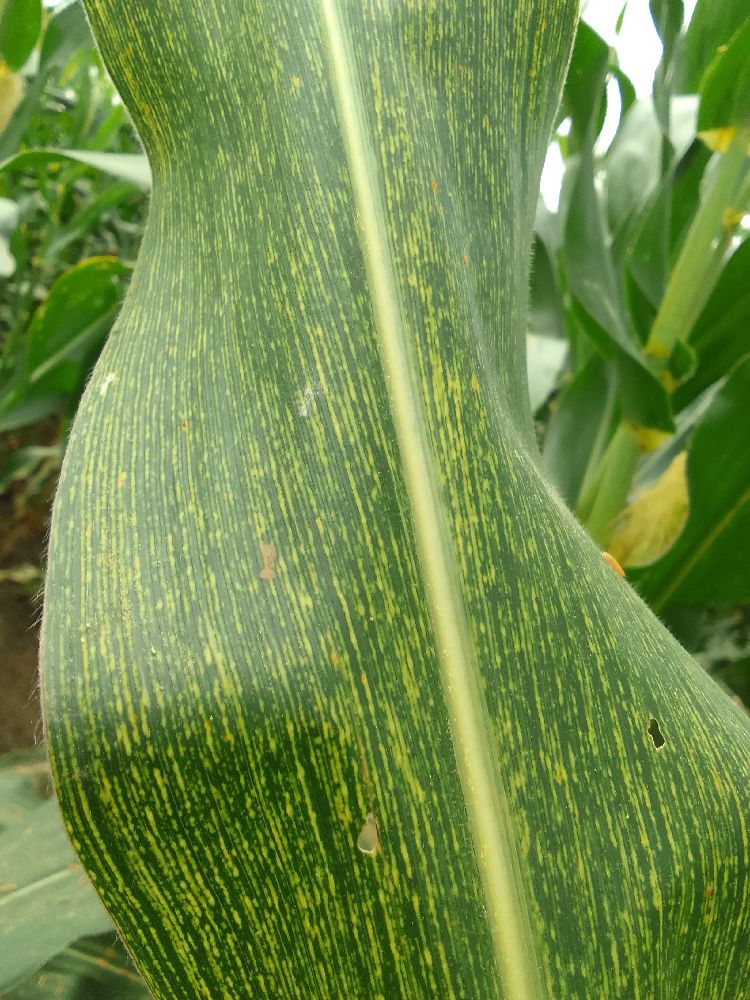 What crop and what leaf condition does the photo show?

maize, maize streak virus
